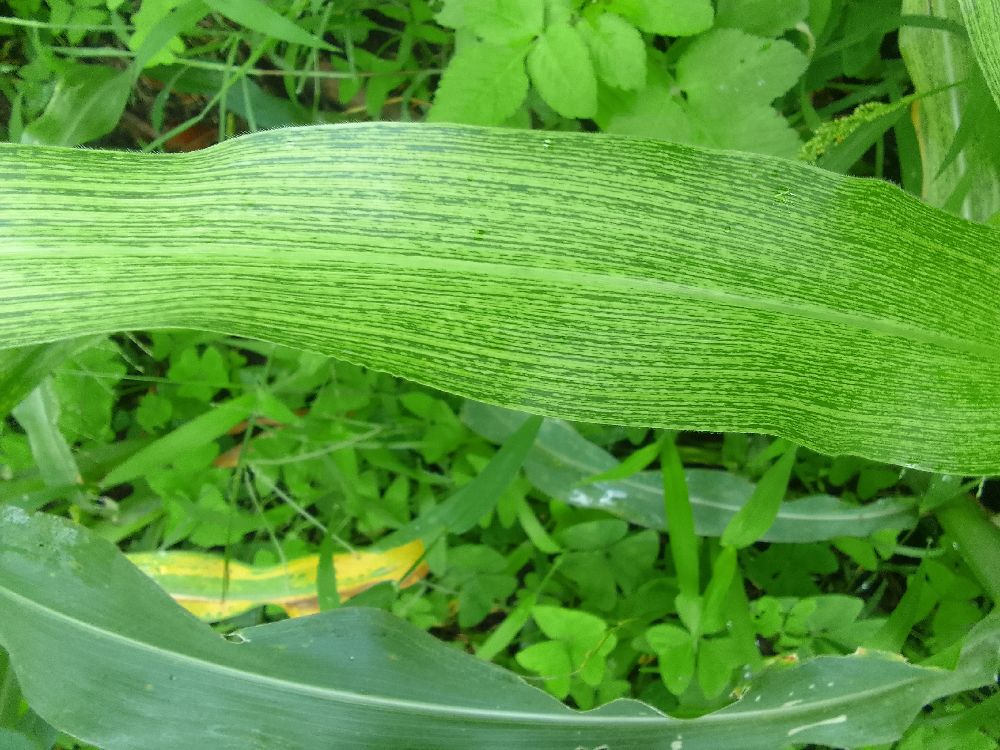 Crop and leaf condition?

maize, maize streak virus
